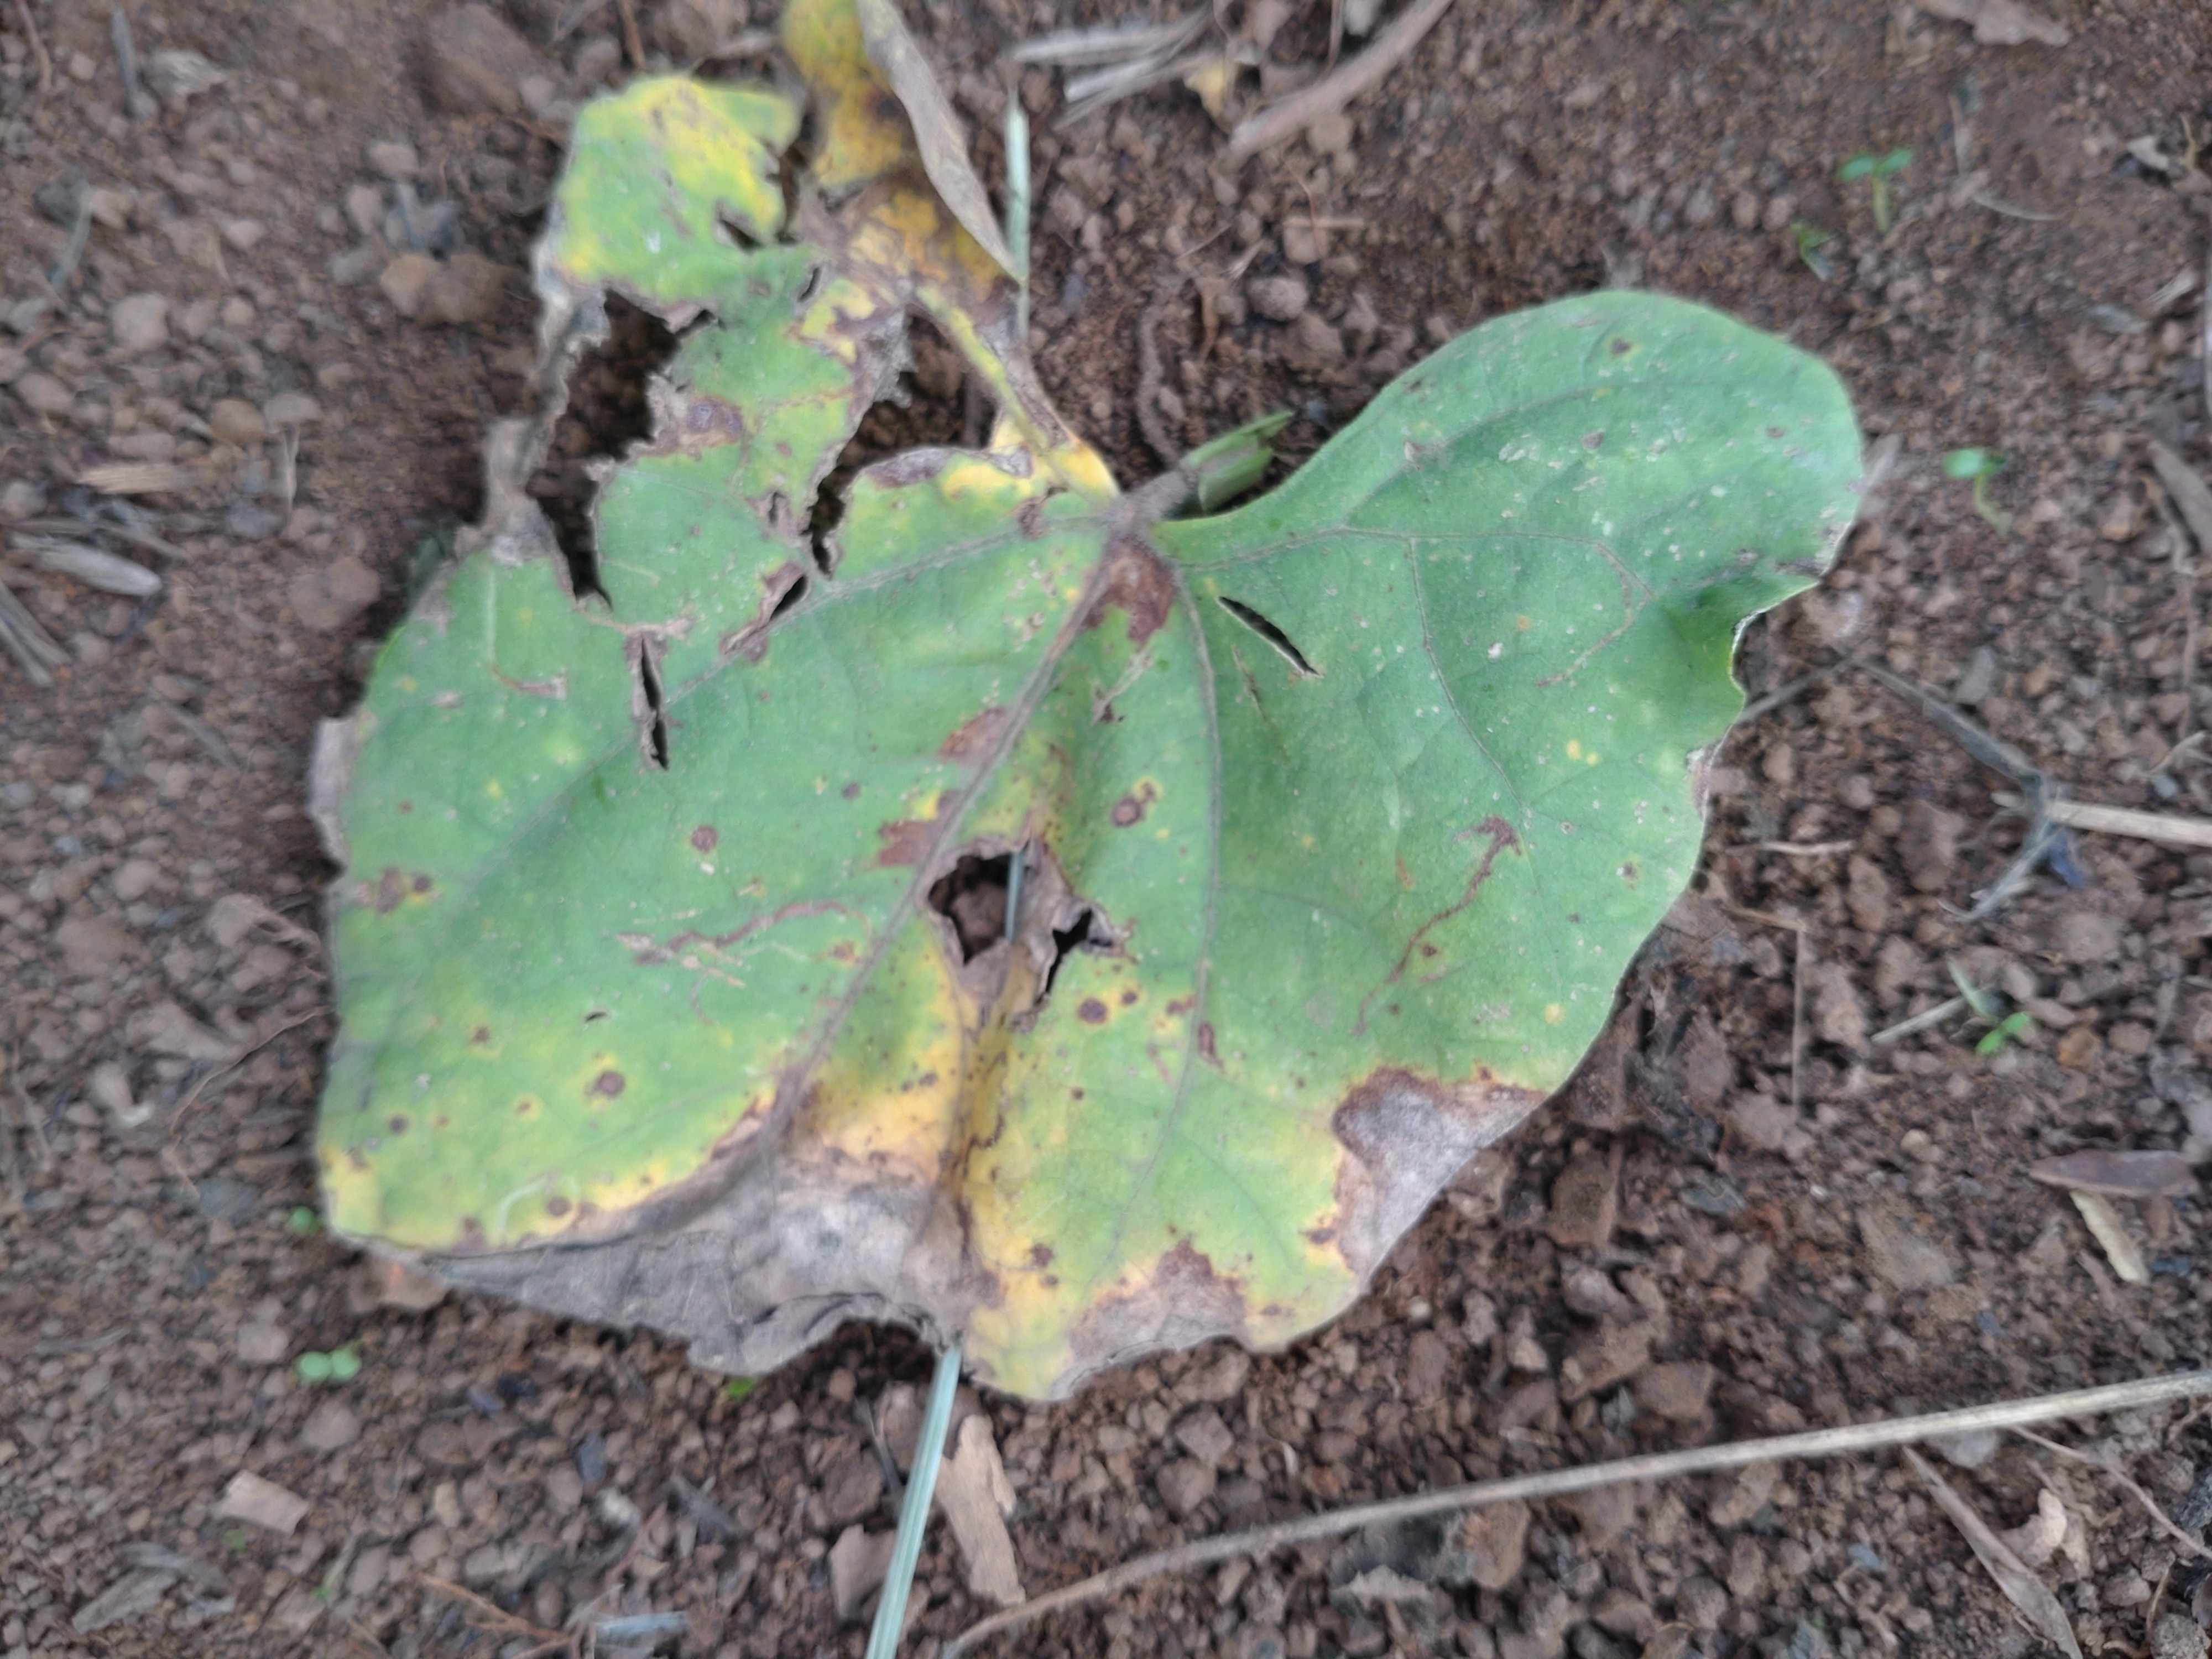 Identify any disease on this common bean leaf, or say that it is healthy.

rust
